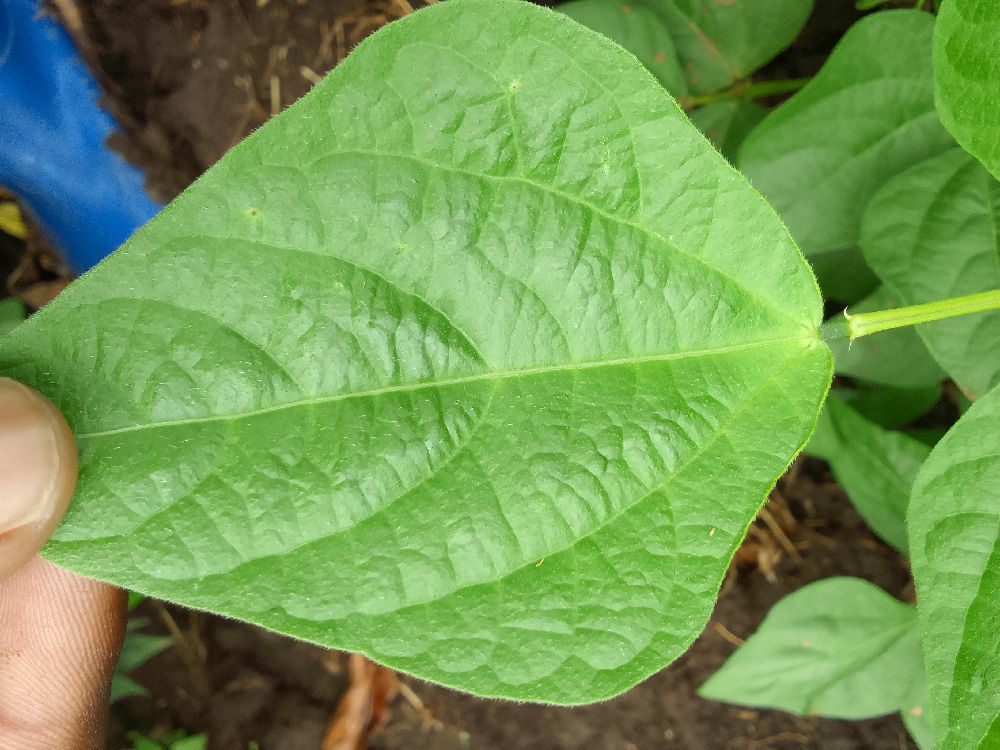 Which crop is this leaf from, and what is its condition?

common bean, healthy
